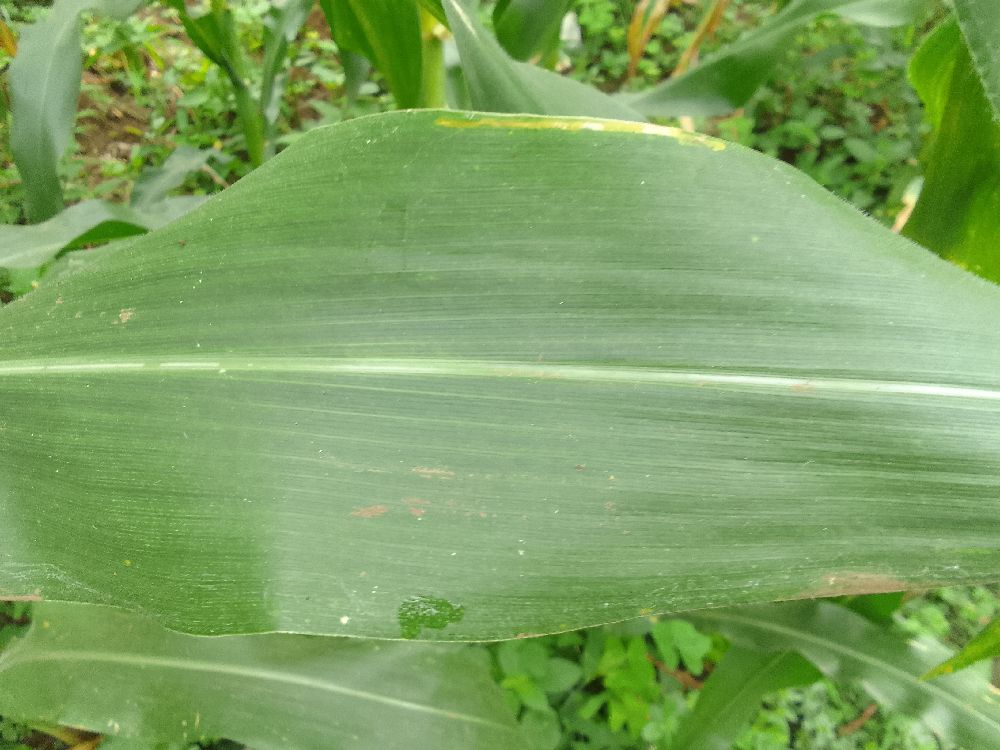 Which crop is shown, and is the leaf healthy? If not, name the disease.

maize, healthy
